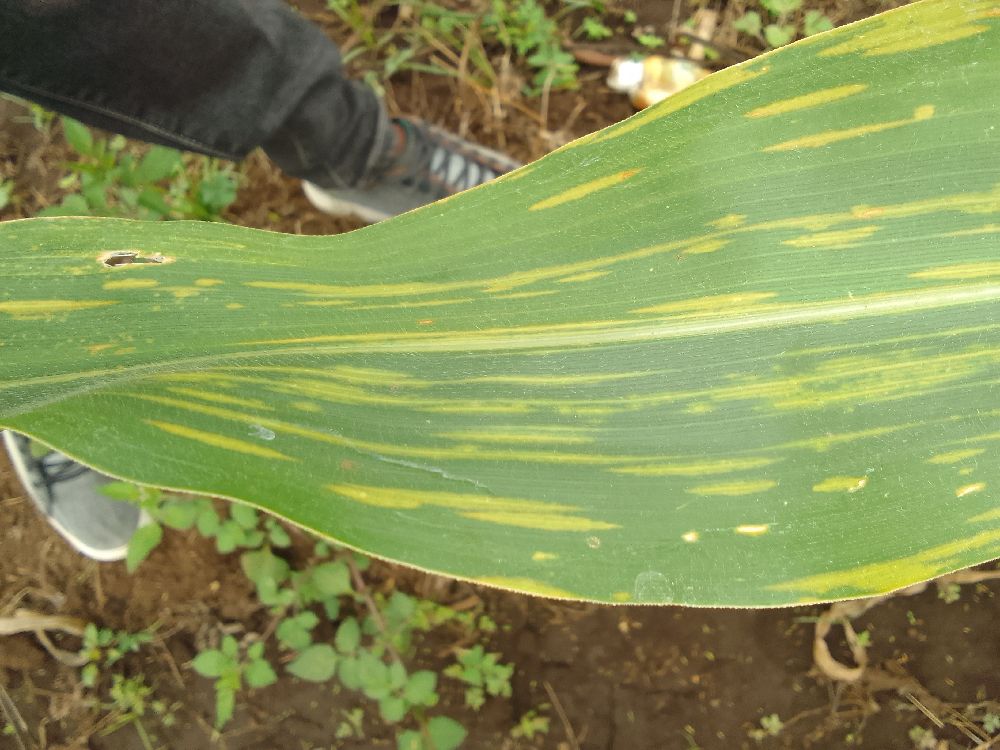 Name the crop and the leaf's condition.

maize, maize lethal necrosis
